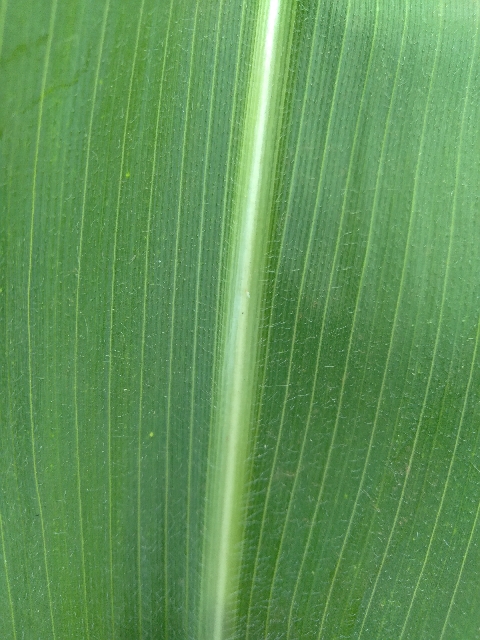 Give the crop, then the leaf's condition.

maize, healthy
